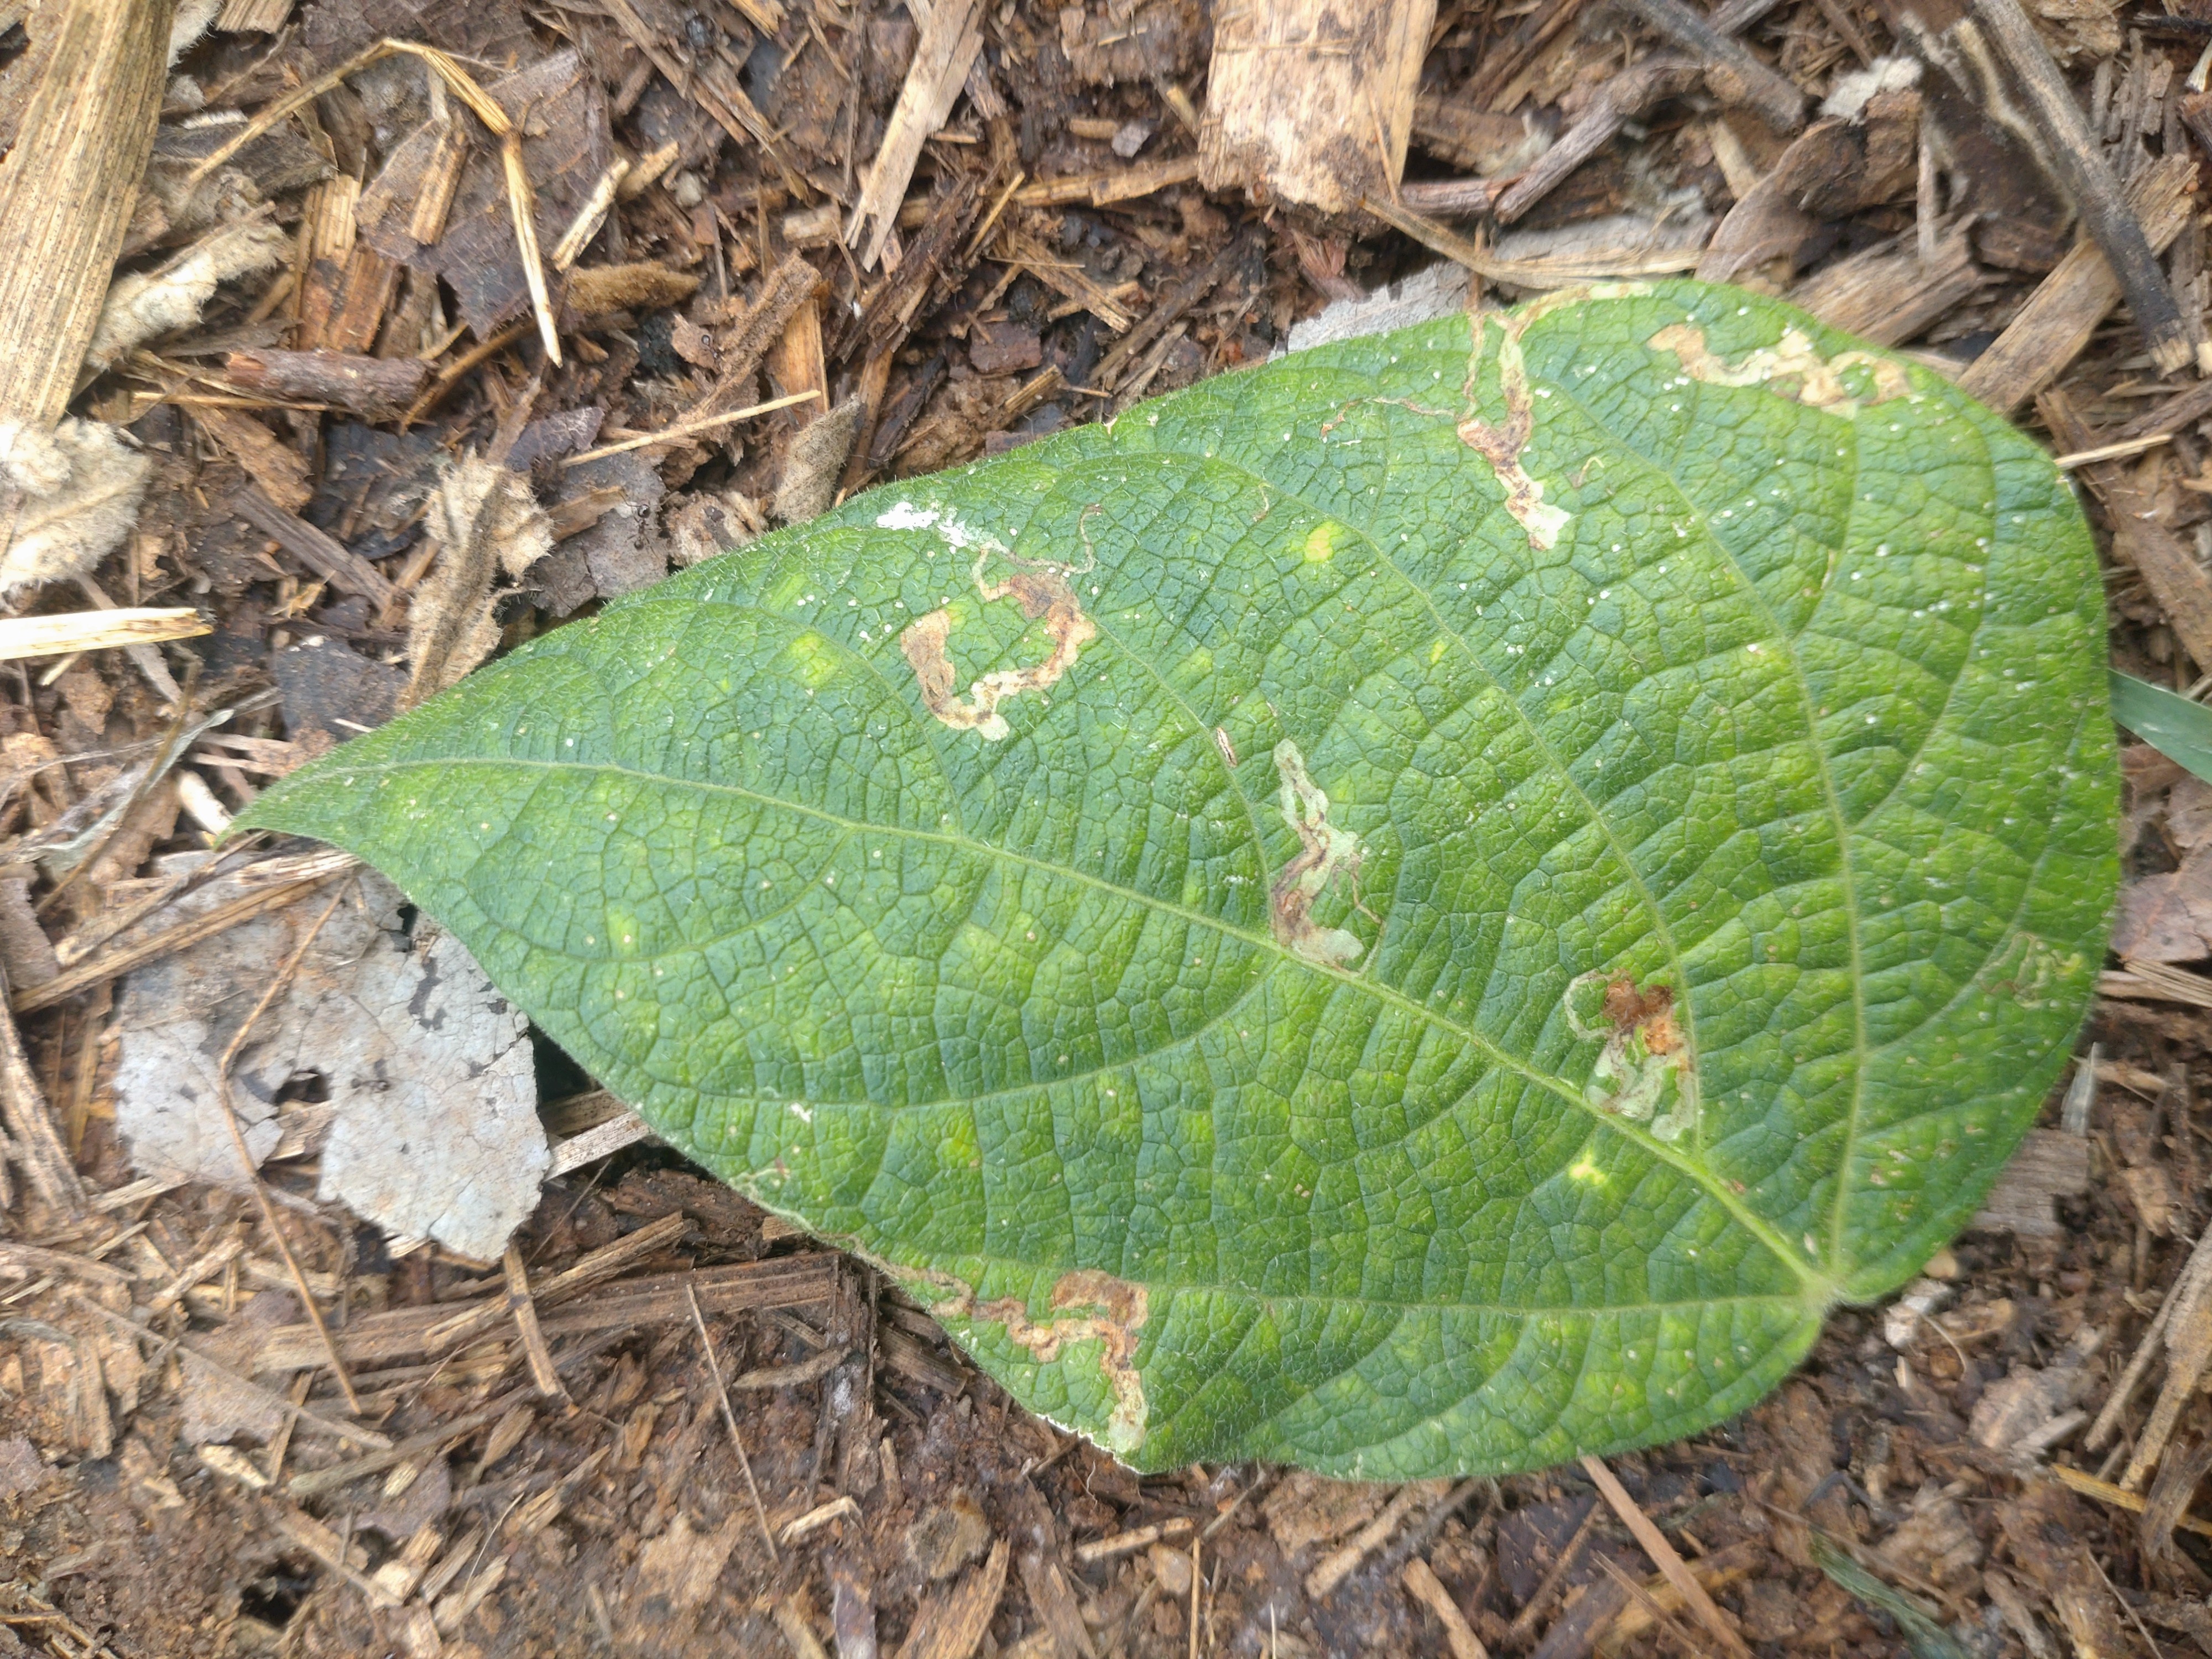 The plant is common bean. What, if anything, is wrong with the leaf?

anthracnose
